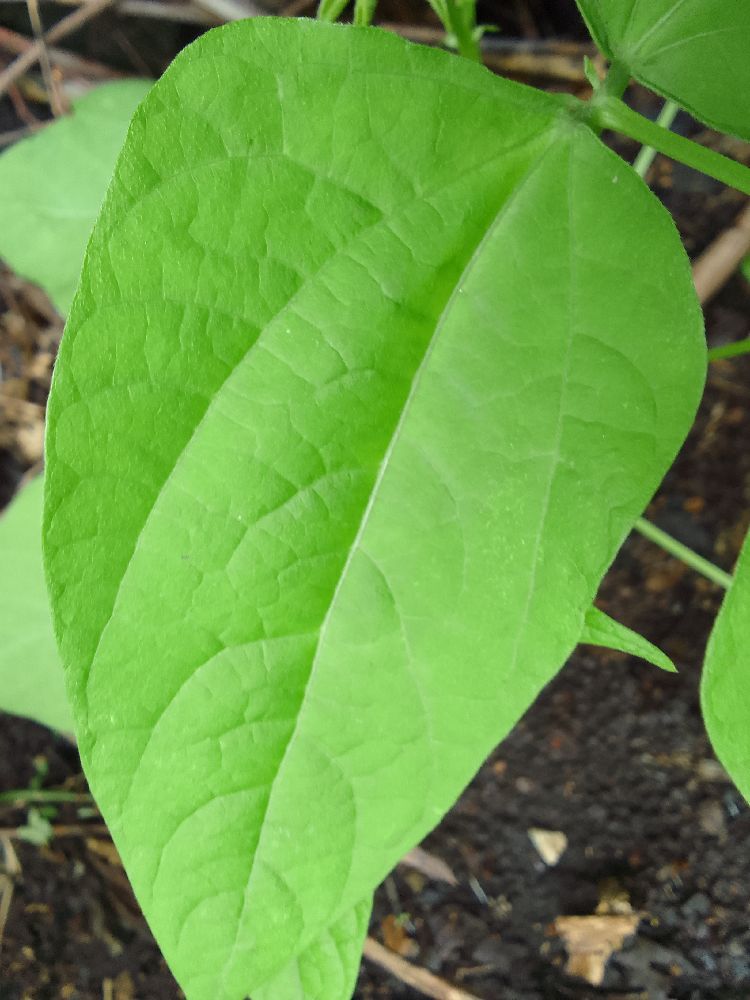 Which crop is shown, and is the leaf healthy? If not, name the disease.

common bean, healthy
